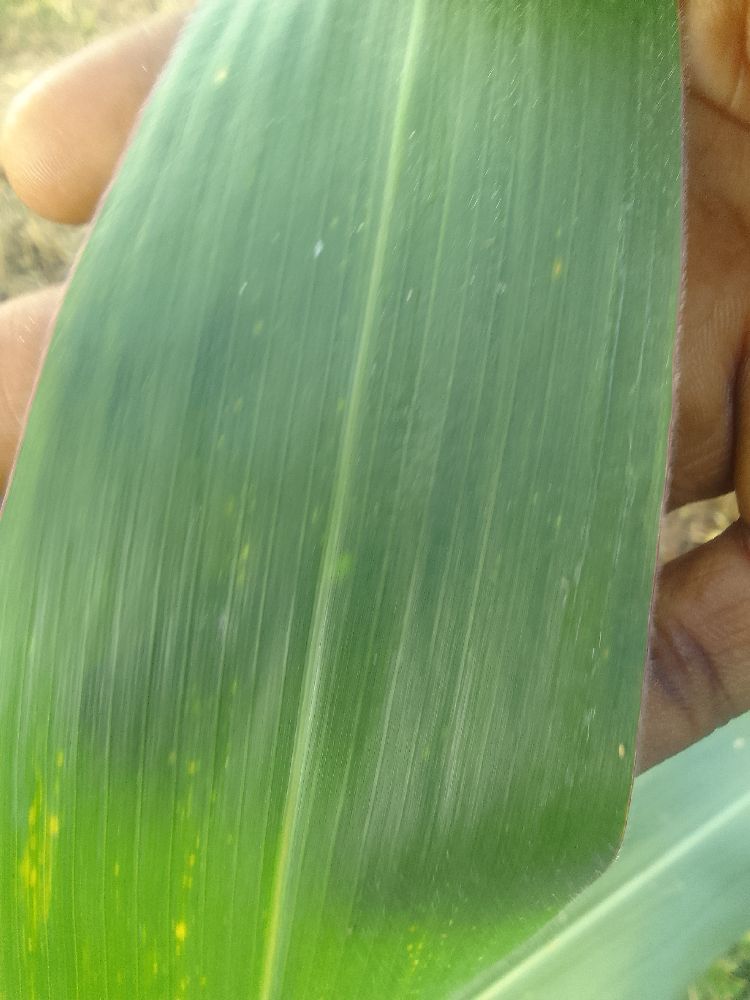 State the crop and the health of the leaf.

maize, healthy
